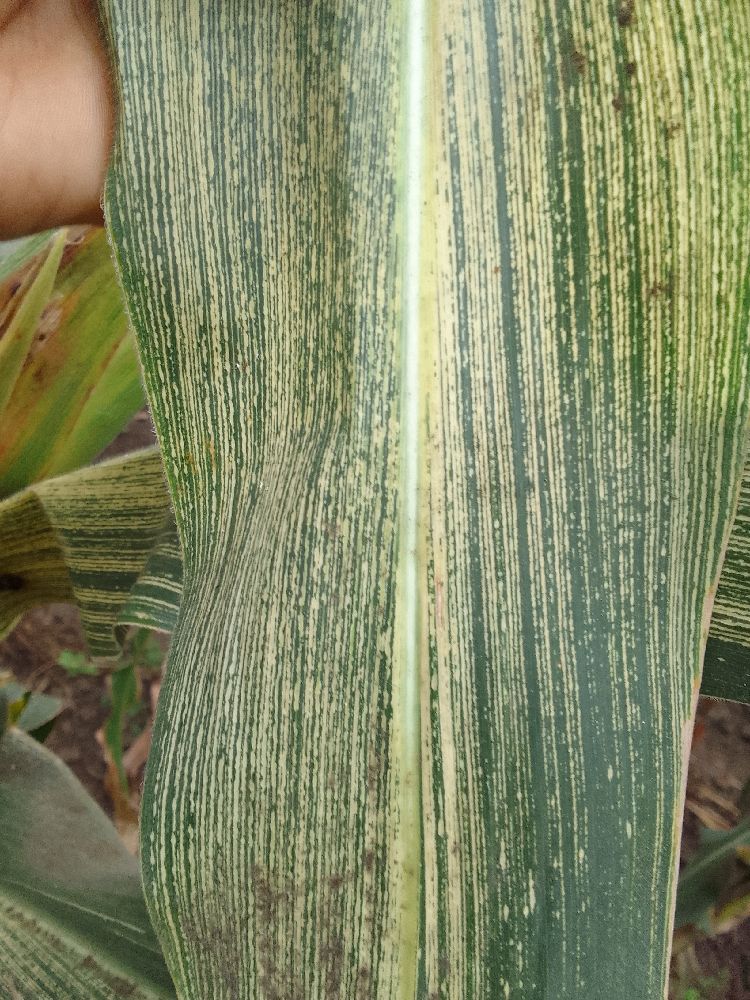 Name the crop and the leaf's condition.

maize, maize streak virus
